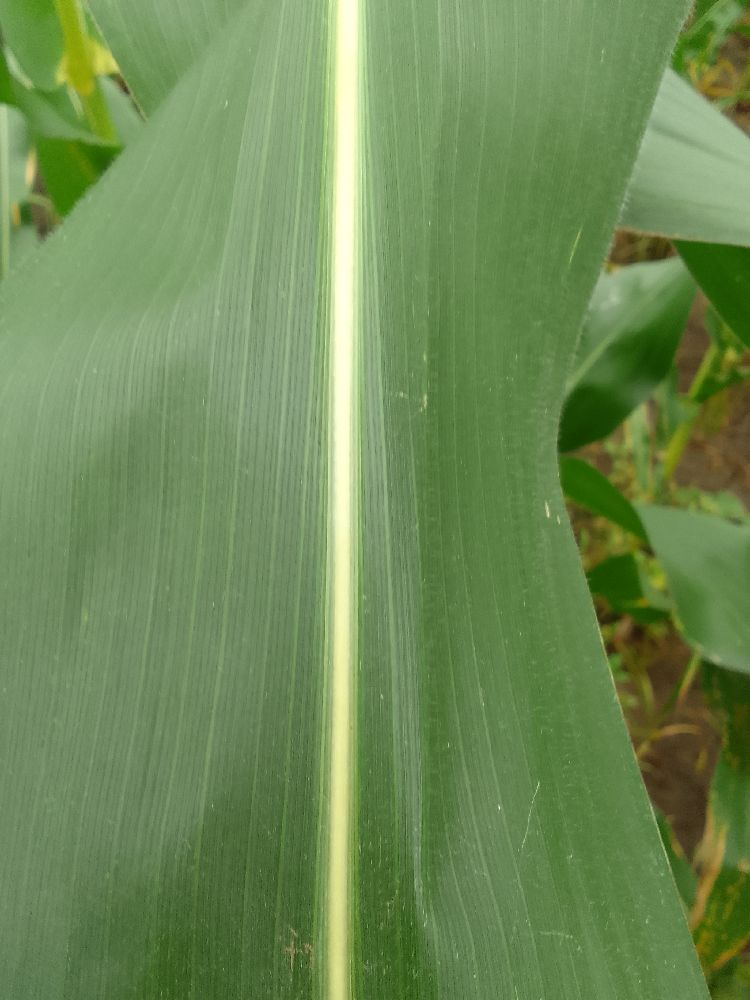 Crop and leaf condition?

maize, healthy
